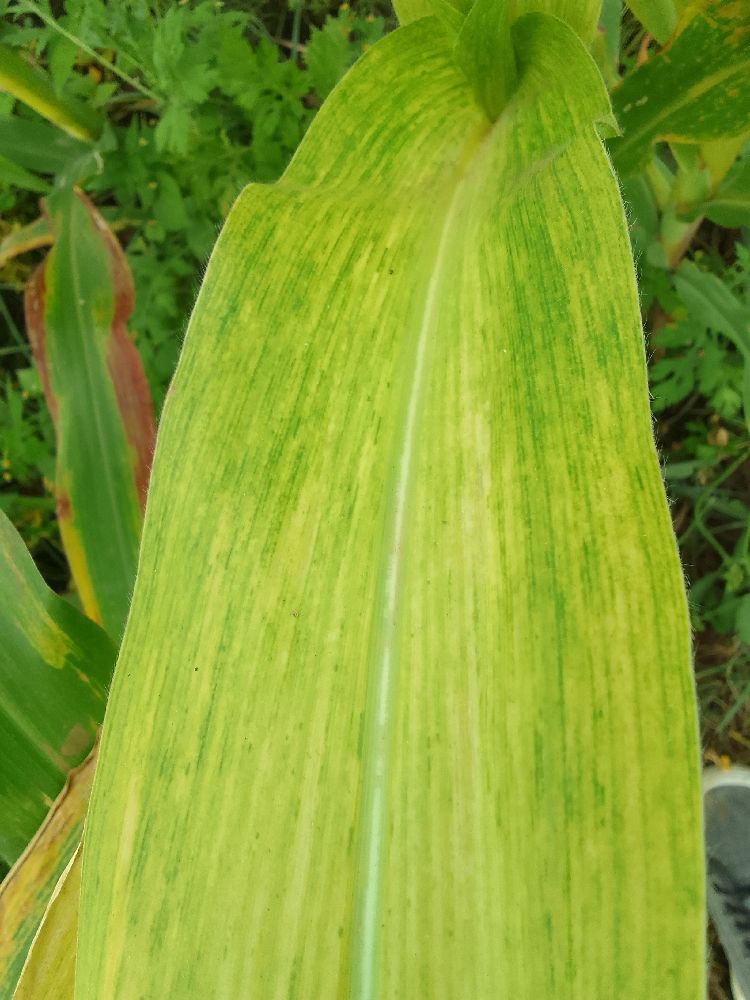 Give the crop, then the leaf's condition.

maize, maize lethal necrosis
